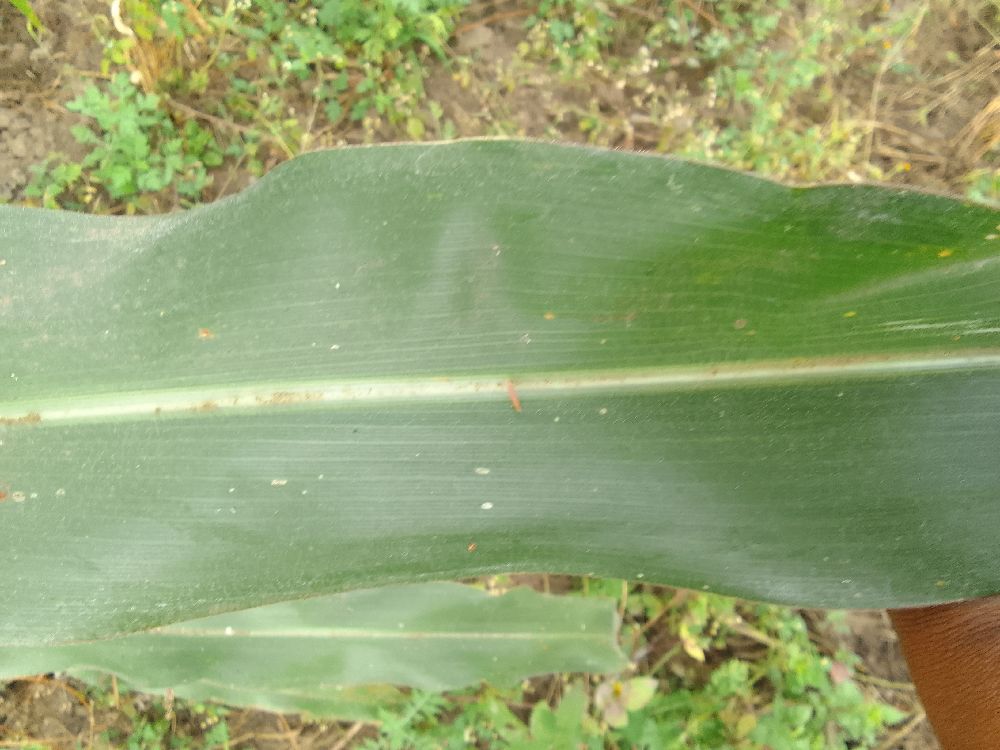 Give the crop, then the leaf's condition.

maize, healthy
